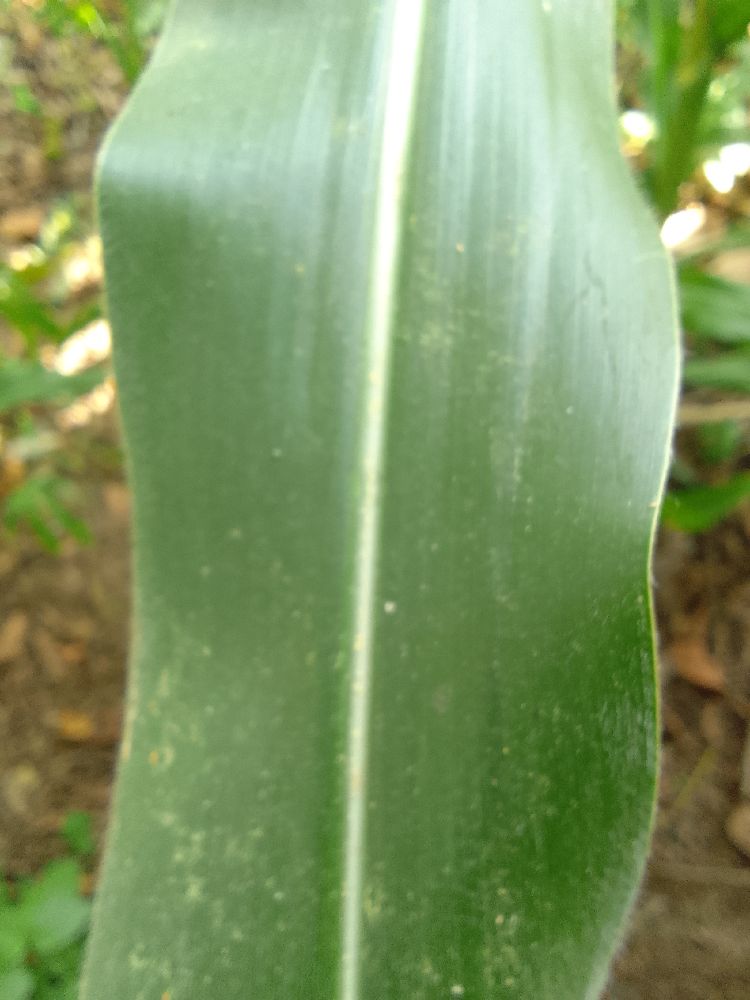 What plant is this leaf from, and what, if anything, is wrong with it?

maize, healthy
